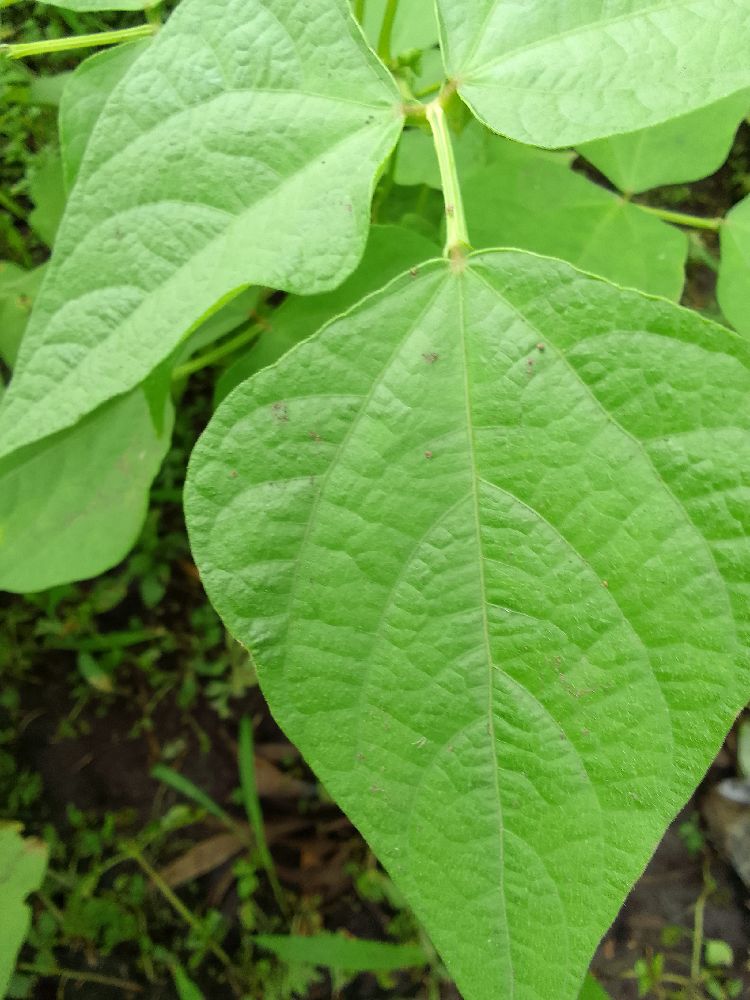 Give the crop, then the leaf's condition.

common bean, healthy
